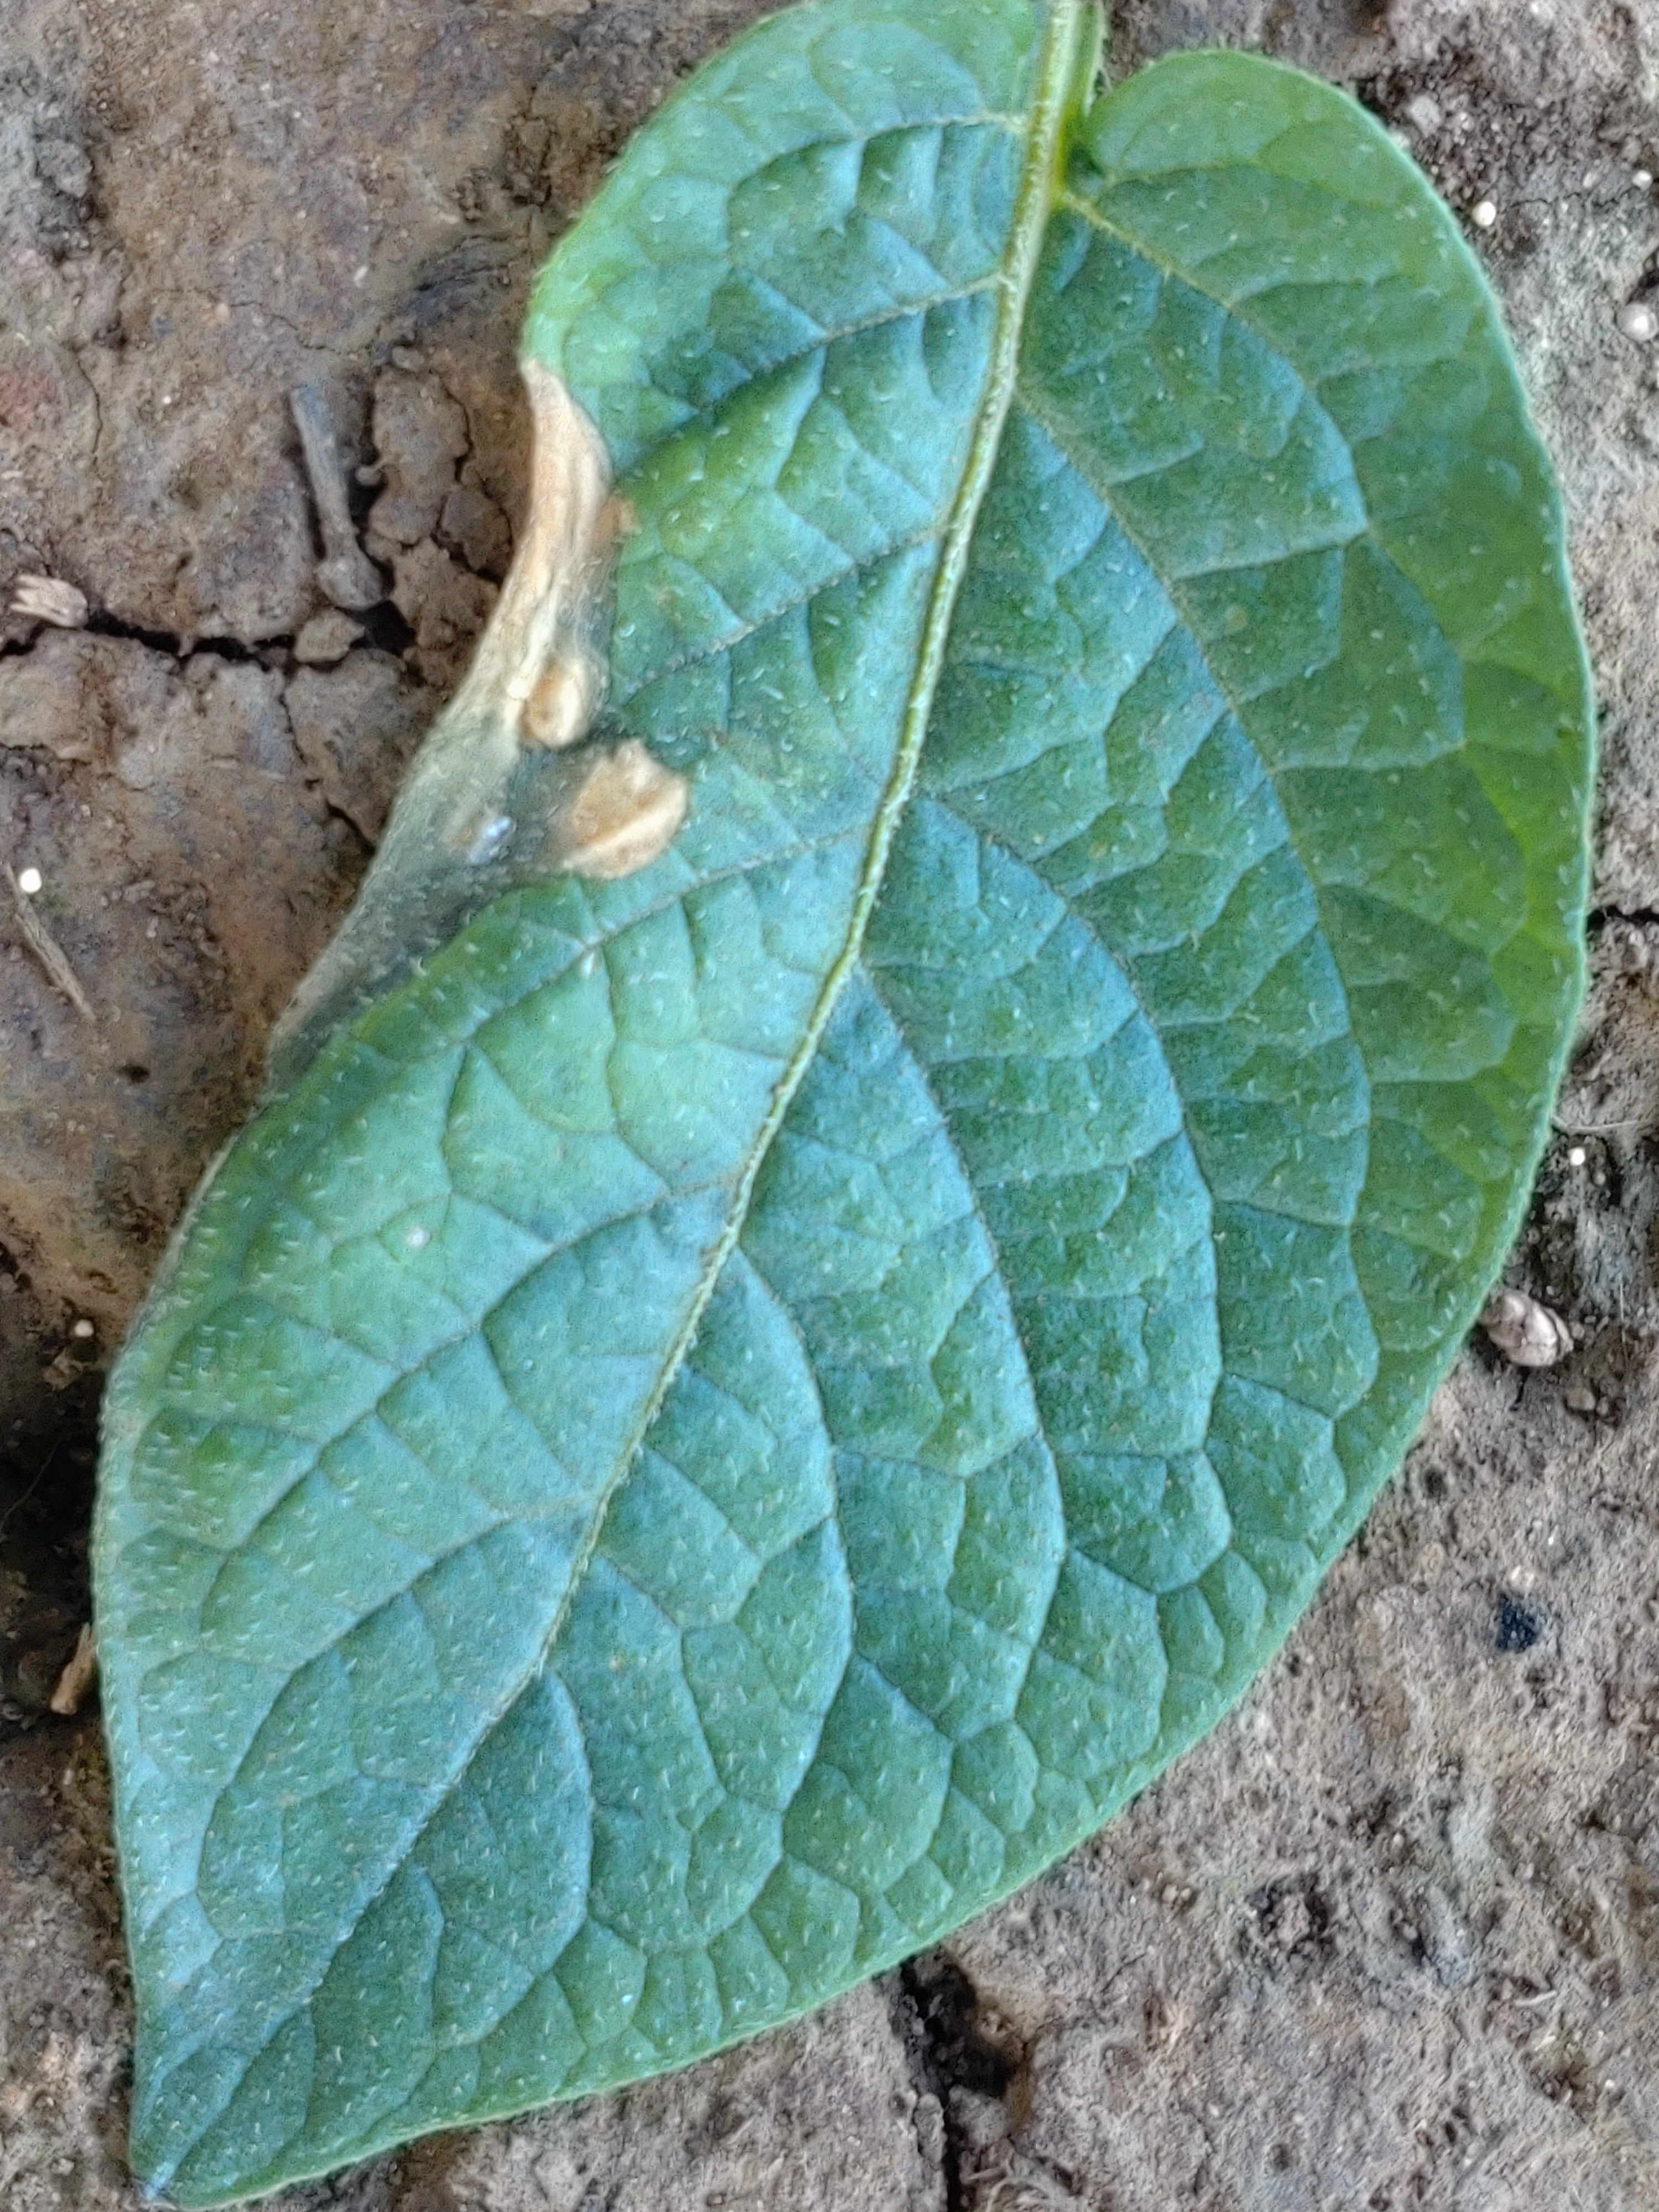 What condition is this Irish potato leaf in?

early blight
